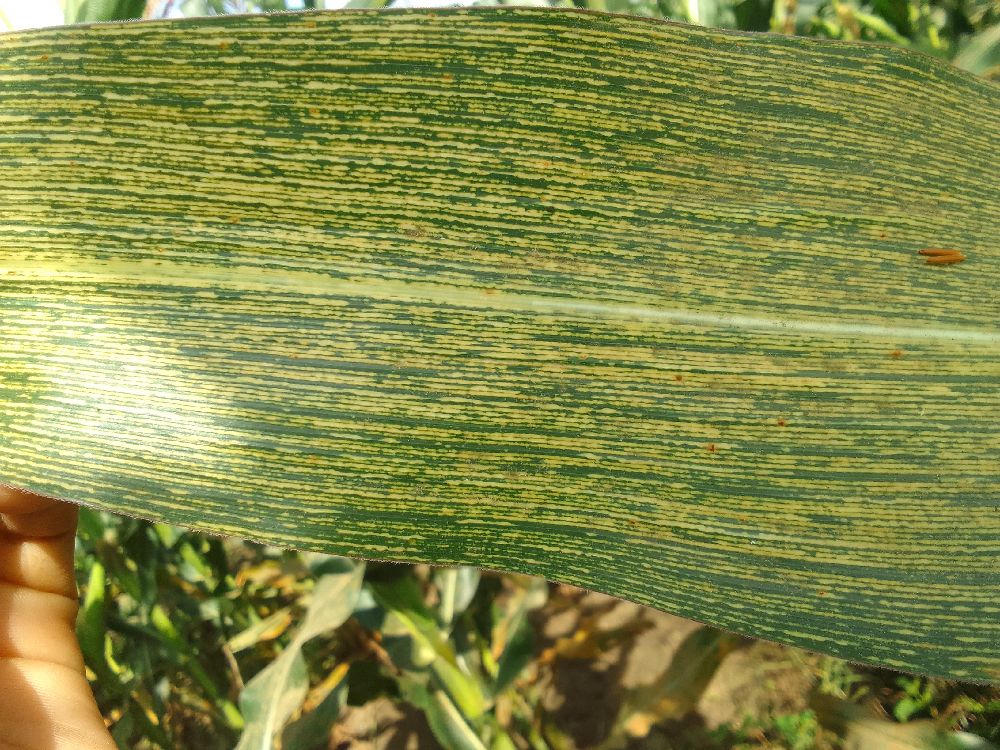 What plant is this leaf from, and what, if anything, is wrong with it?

maize, maize streak virus
